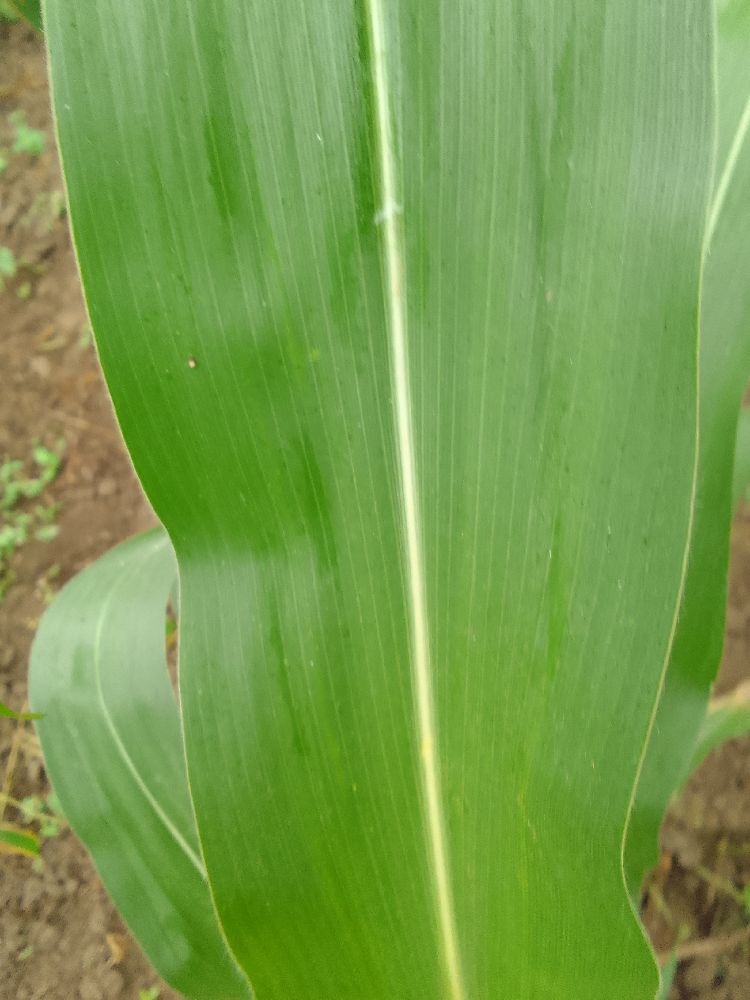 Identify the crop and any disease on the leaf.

maize, healthy
